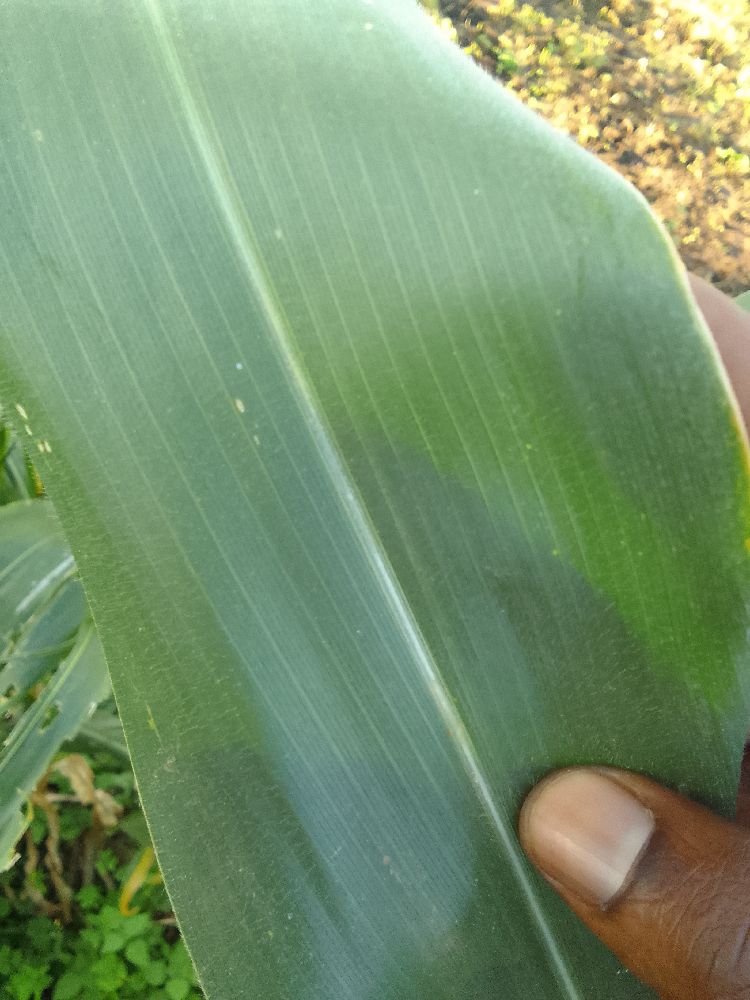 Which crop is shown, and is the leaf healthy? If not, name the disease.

maize, healthy
